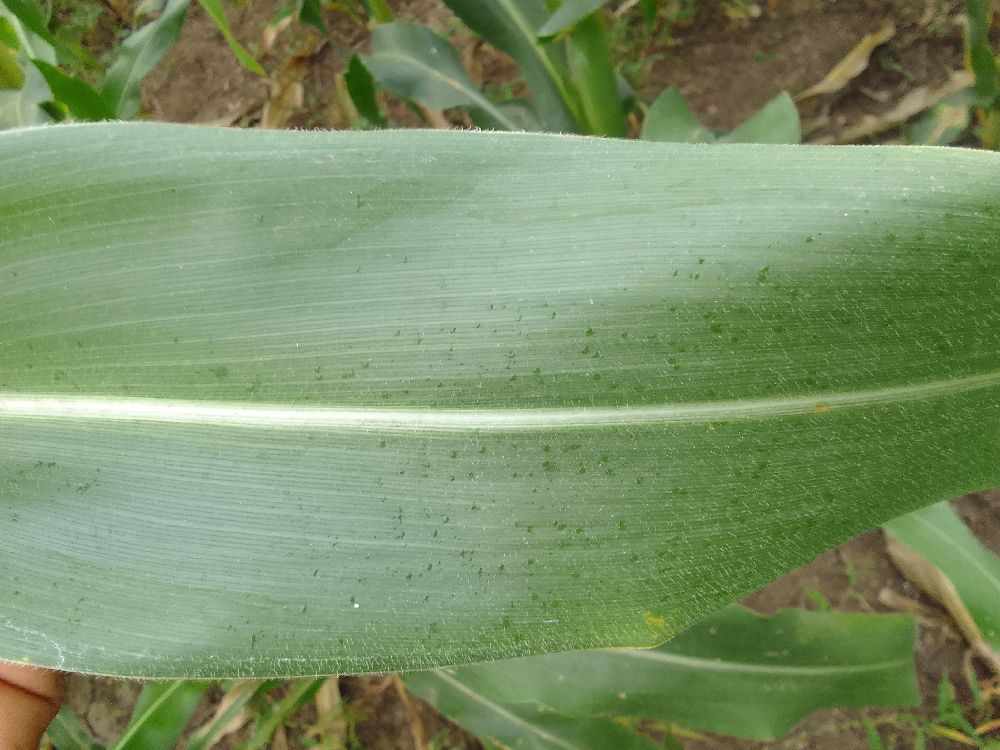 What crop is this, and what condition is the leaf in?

maize, healthy
